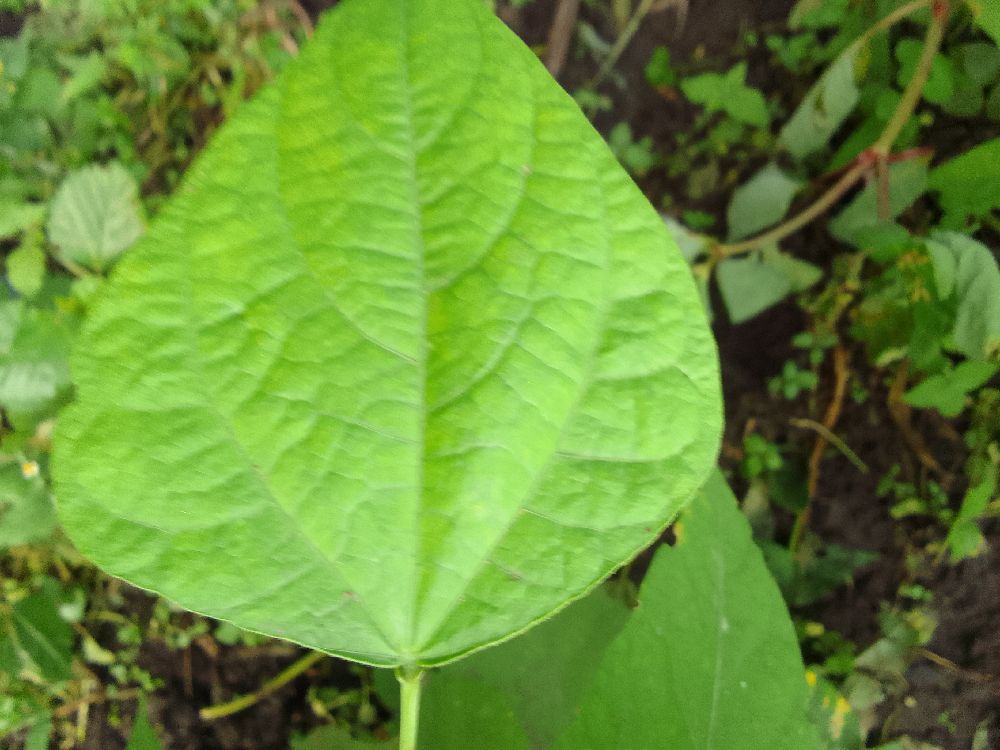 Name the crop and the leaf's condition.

common bean, healthy
